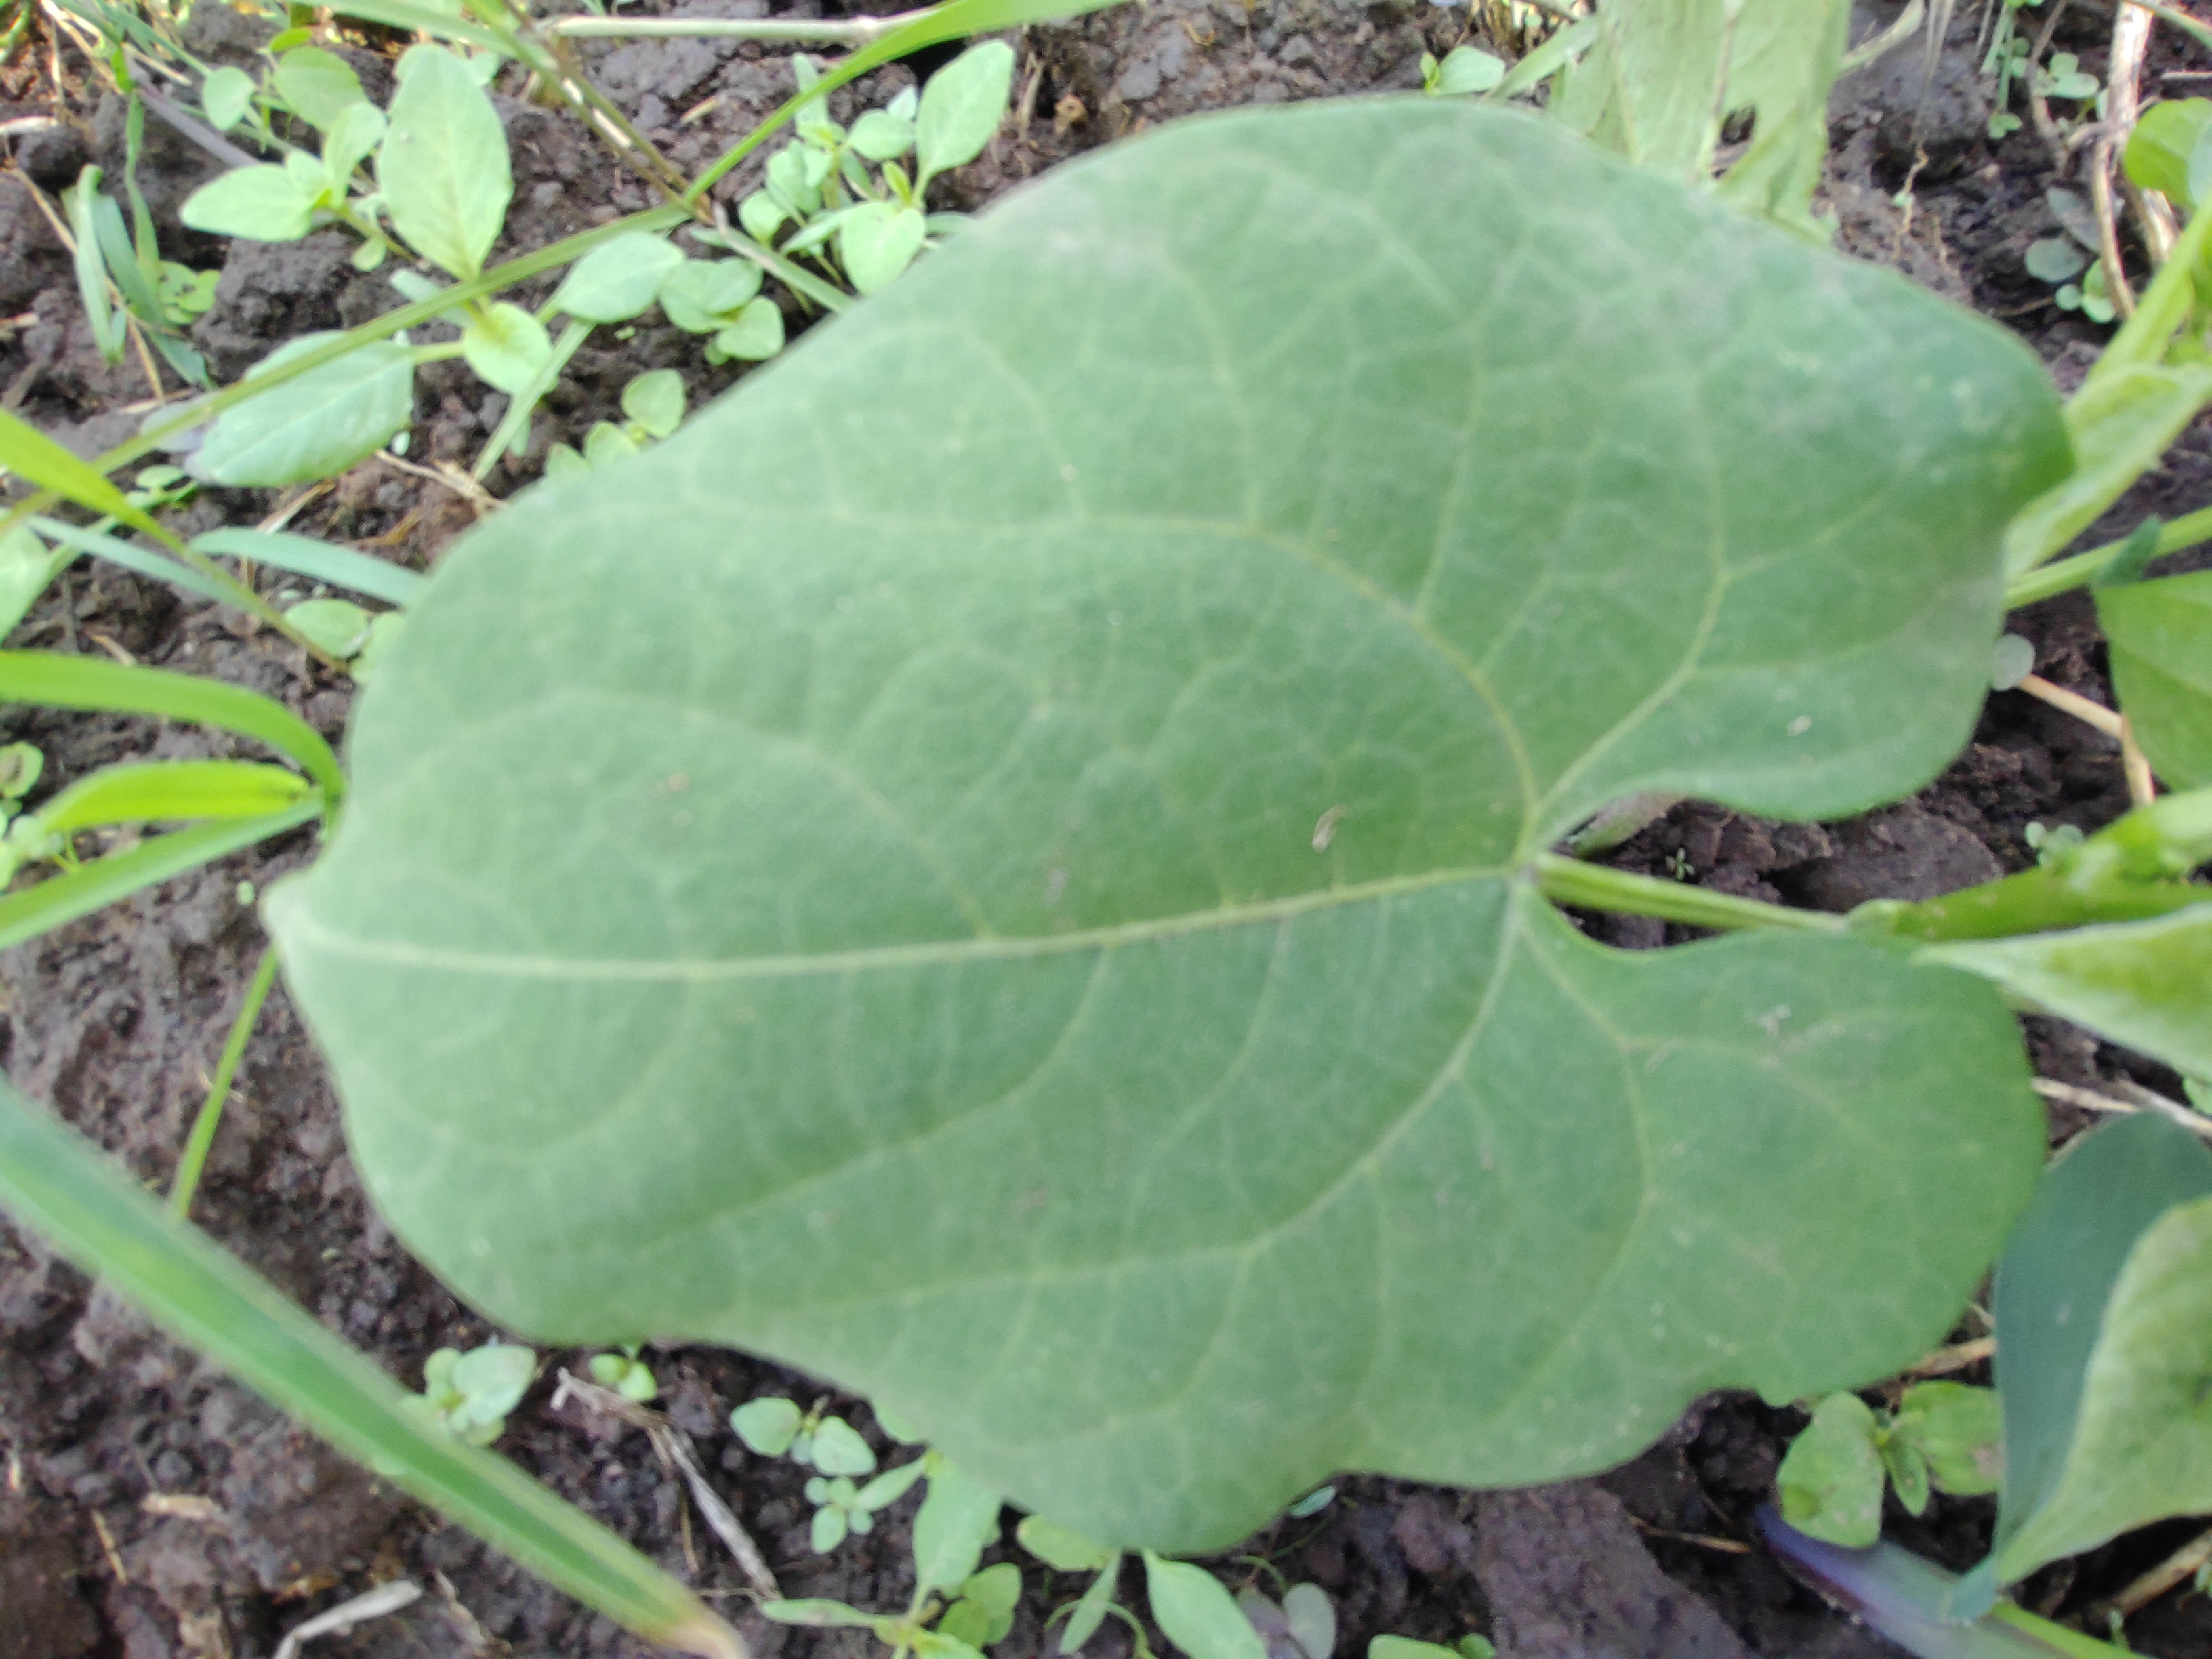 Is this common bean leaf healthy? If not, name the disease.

healthy
